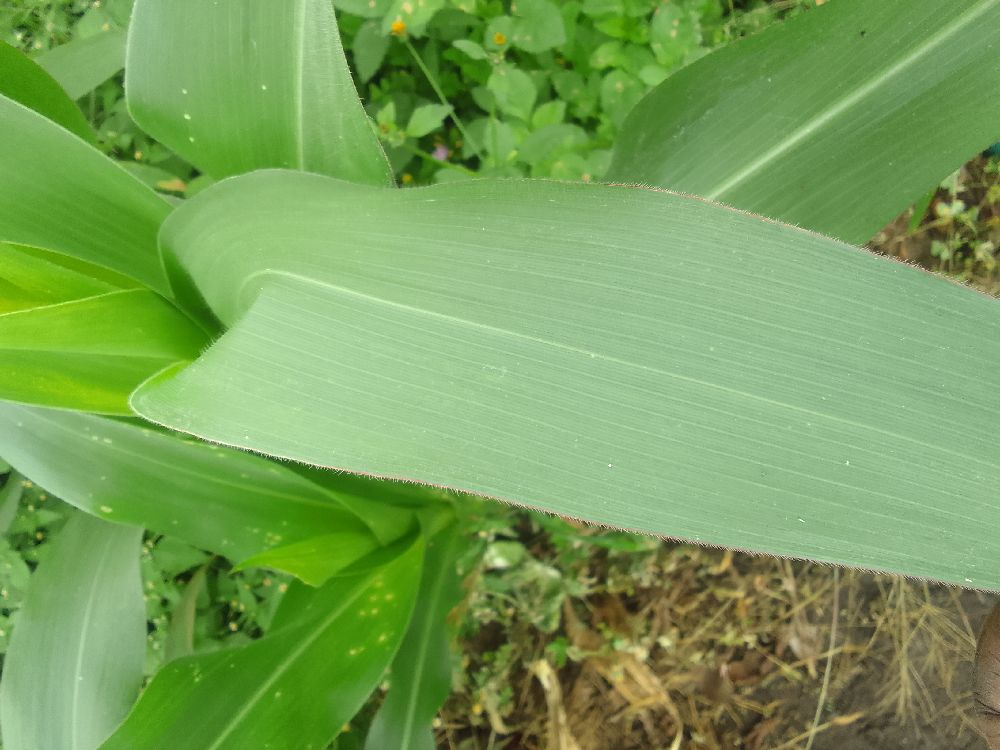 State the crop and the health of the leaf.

maize, healthy
